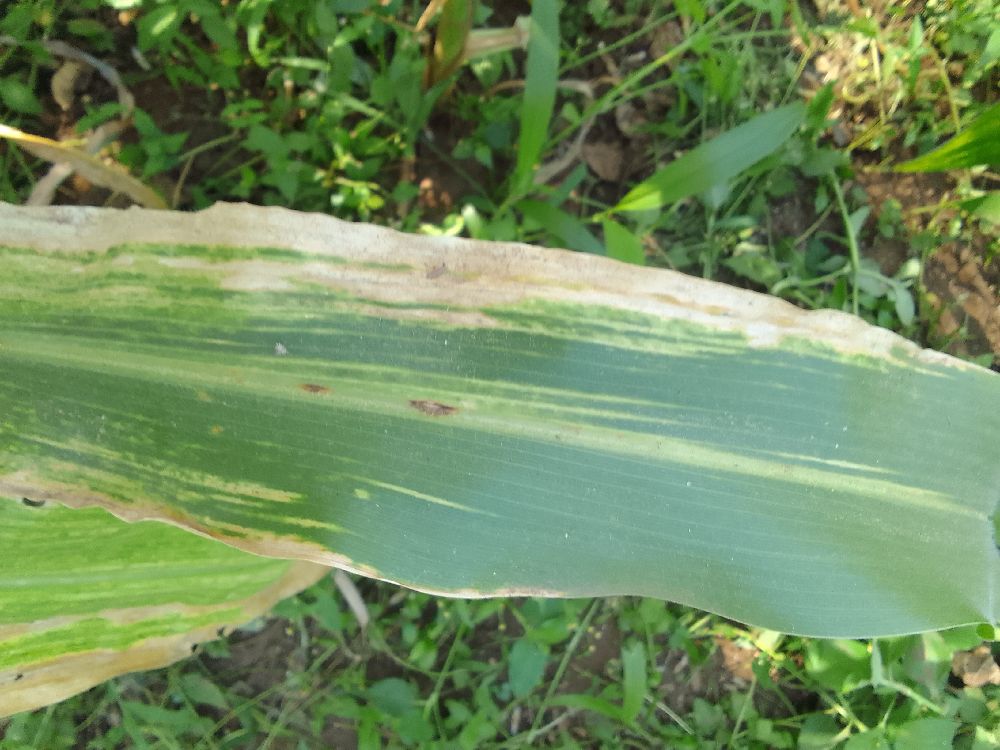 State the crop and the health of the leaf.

maize, maize lethal necrosis
